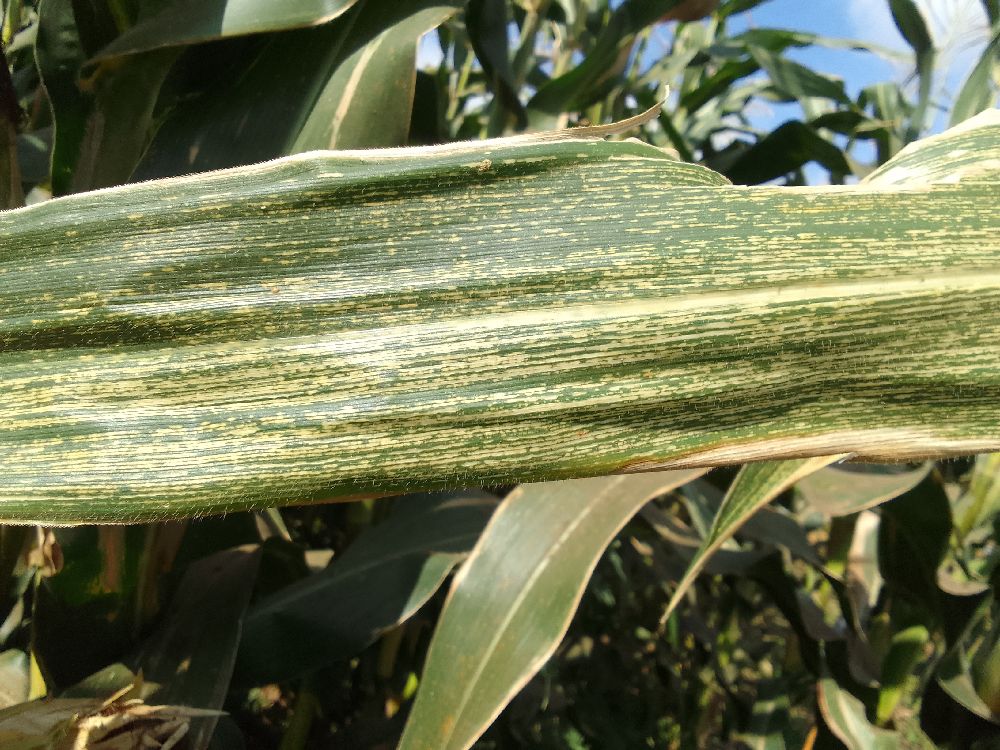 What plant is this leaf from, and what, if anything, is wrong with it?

maize, maize streak virus
